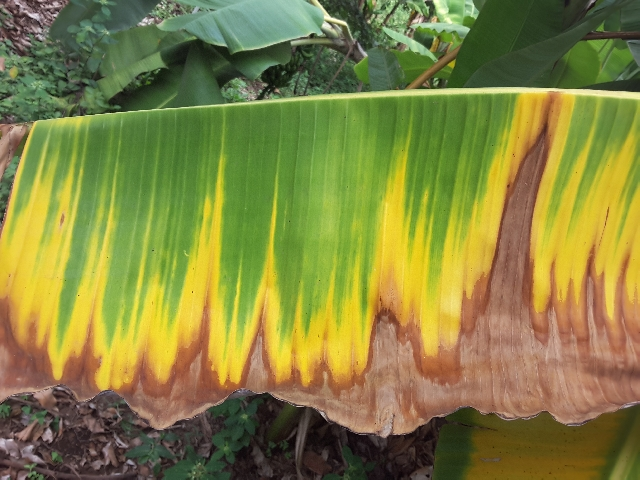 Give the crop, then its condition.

banana, fusarium wilt race 1
